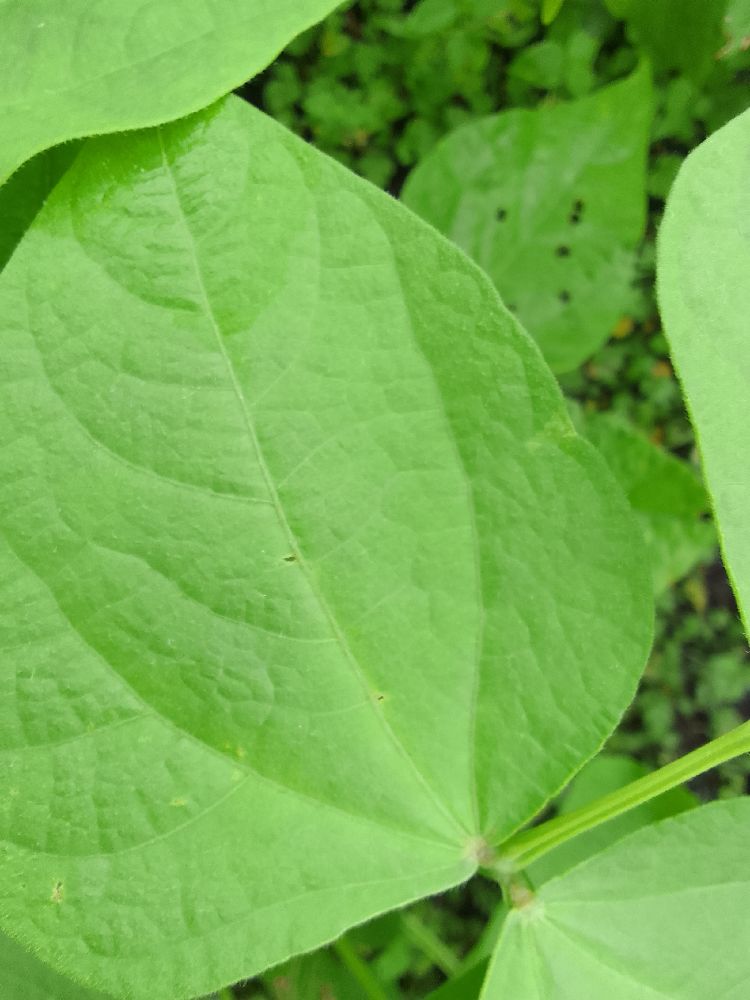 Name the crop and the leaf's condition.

common bean, healthy
